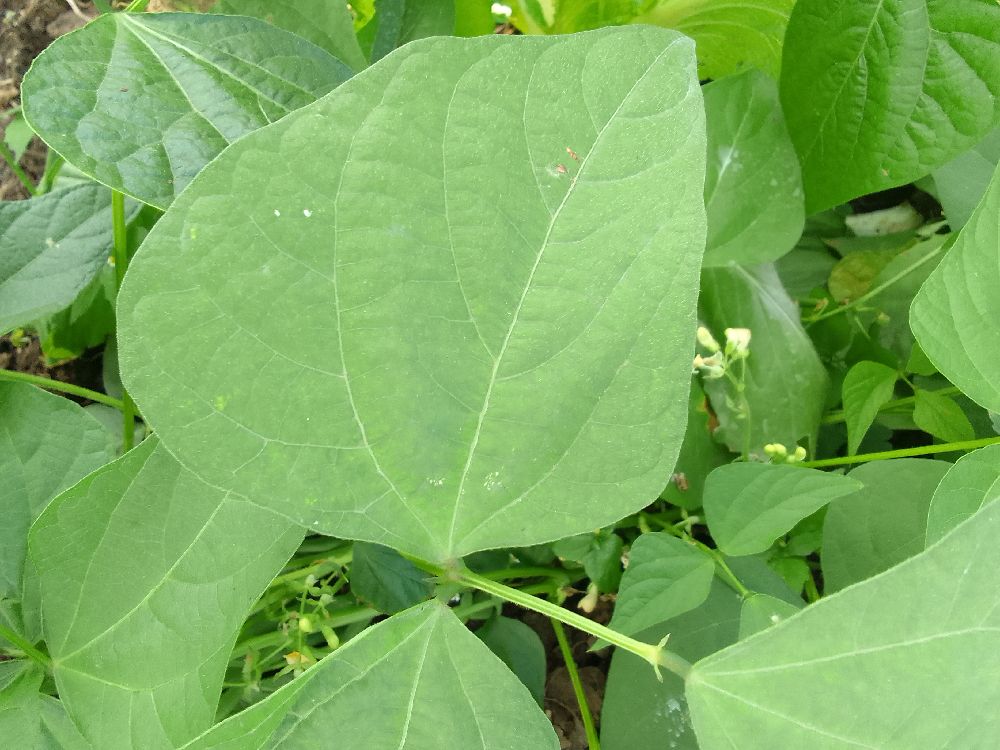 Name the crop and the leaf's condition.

common bean, healthy
